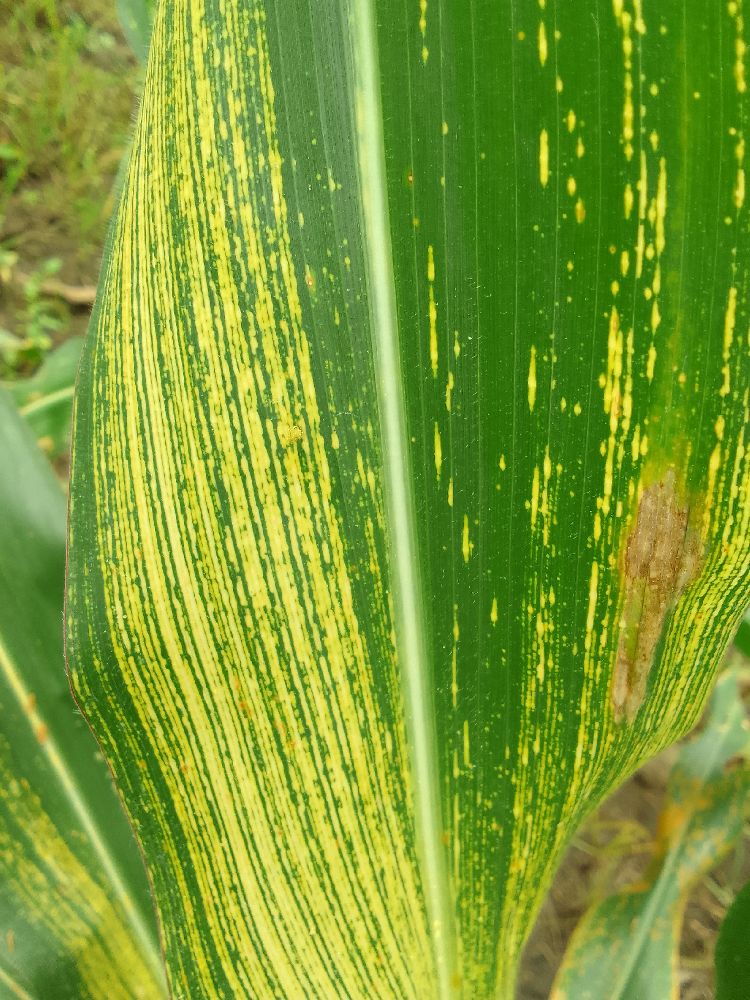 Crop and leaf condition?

maize, maize streak virus
